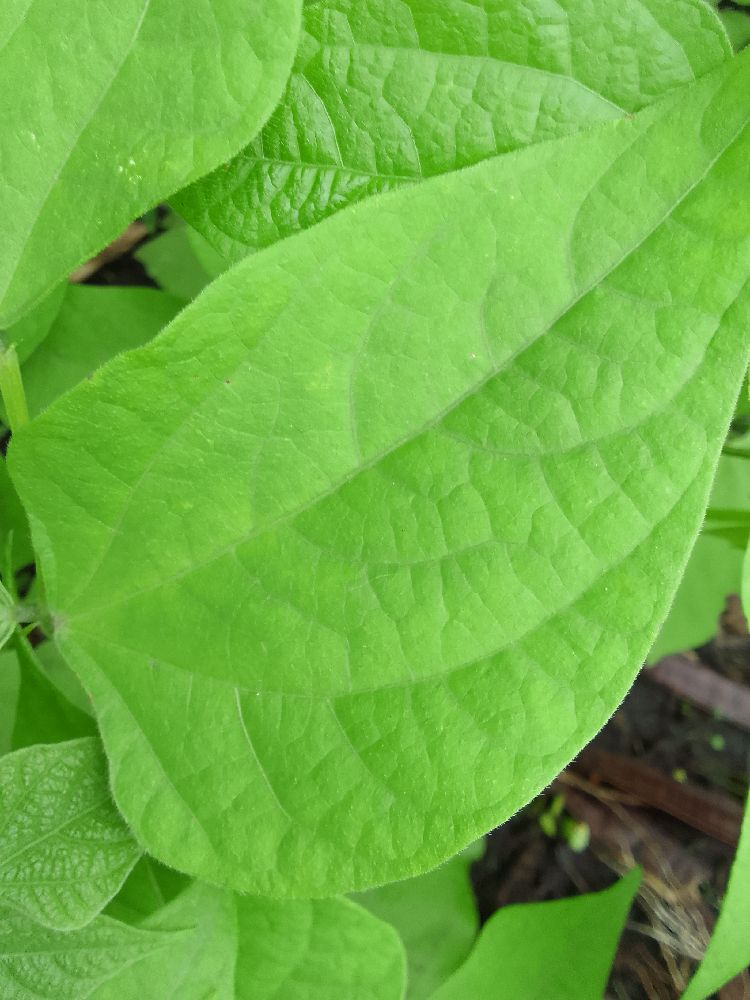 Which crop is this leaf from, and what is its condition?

common bean, healthy
